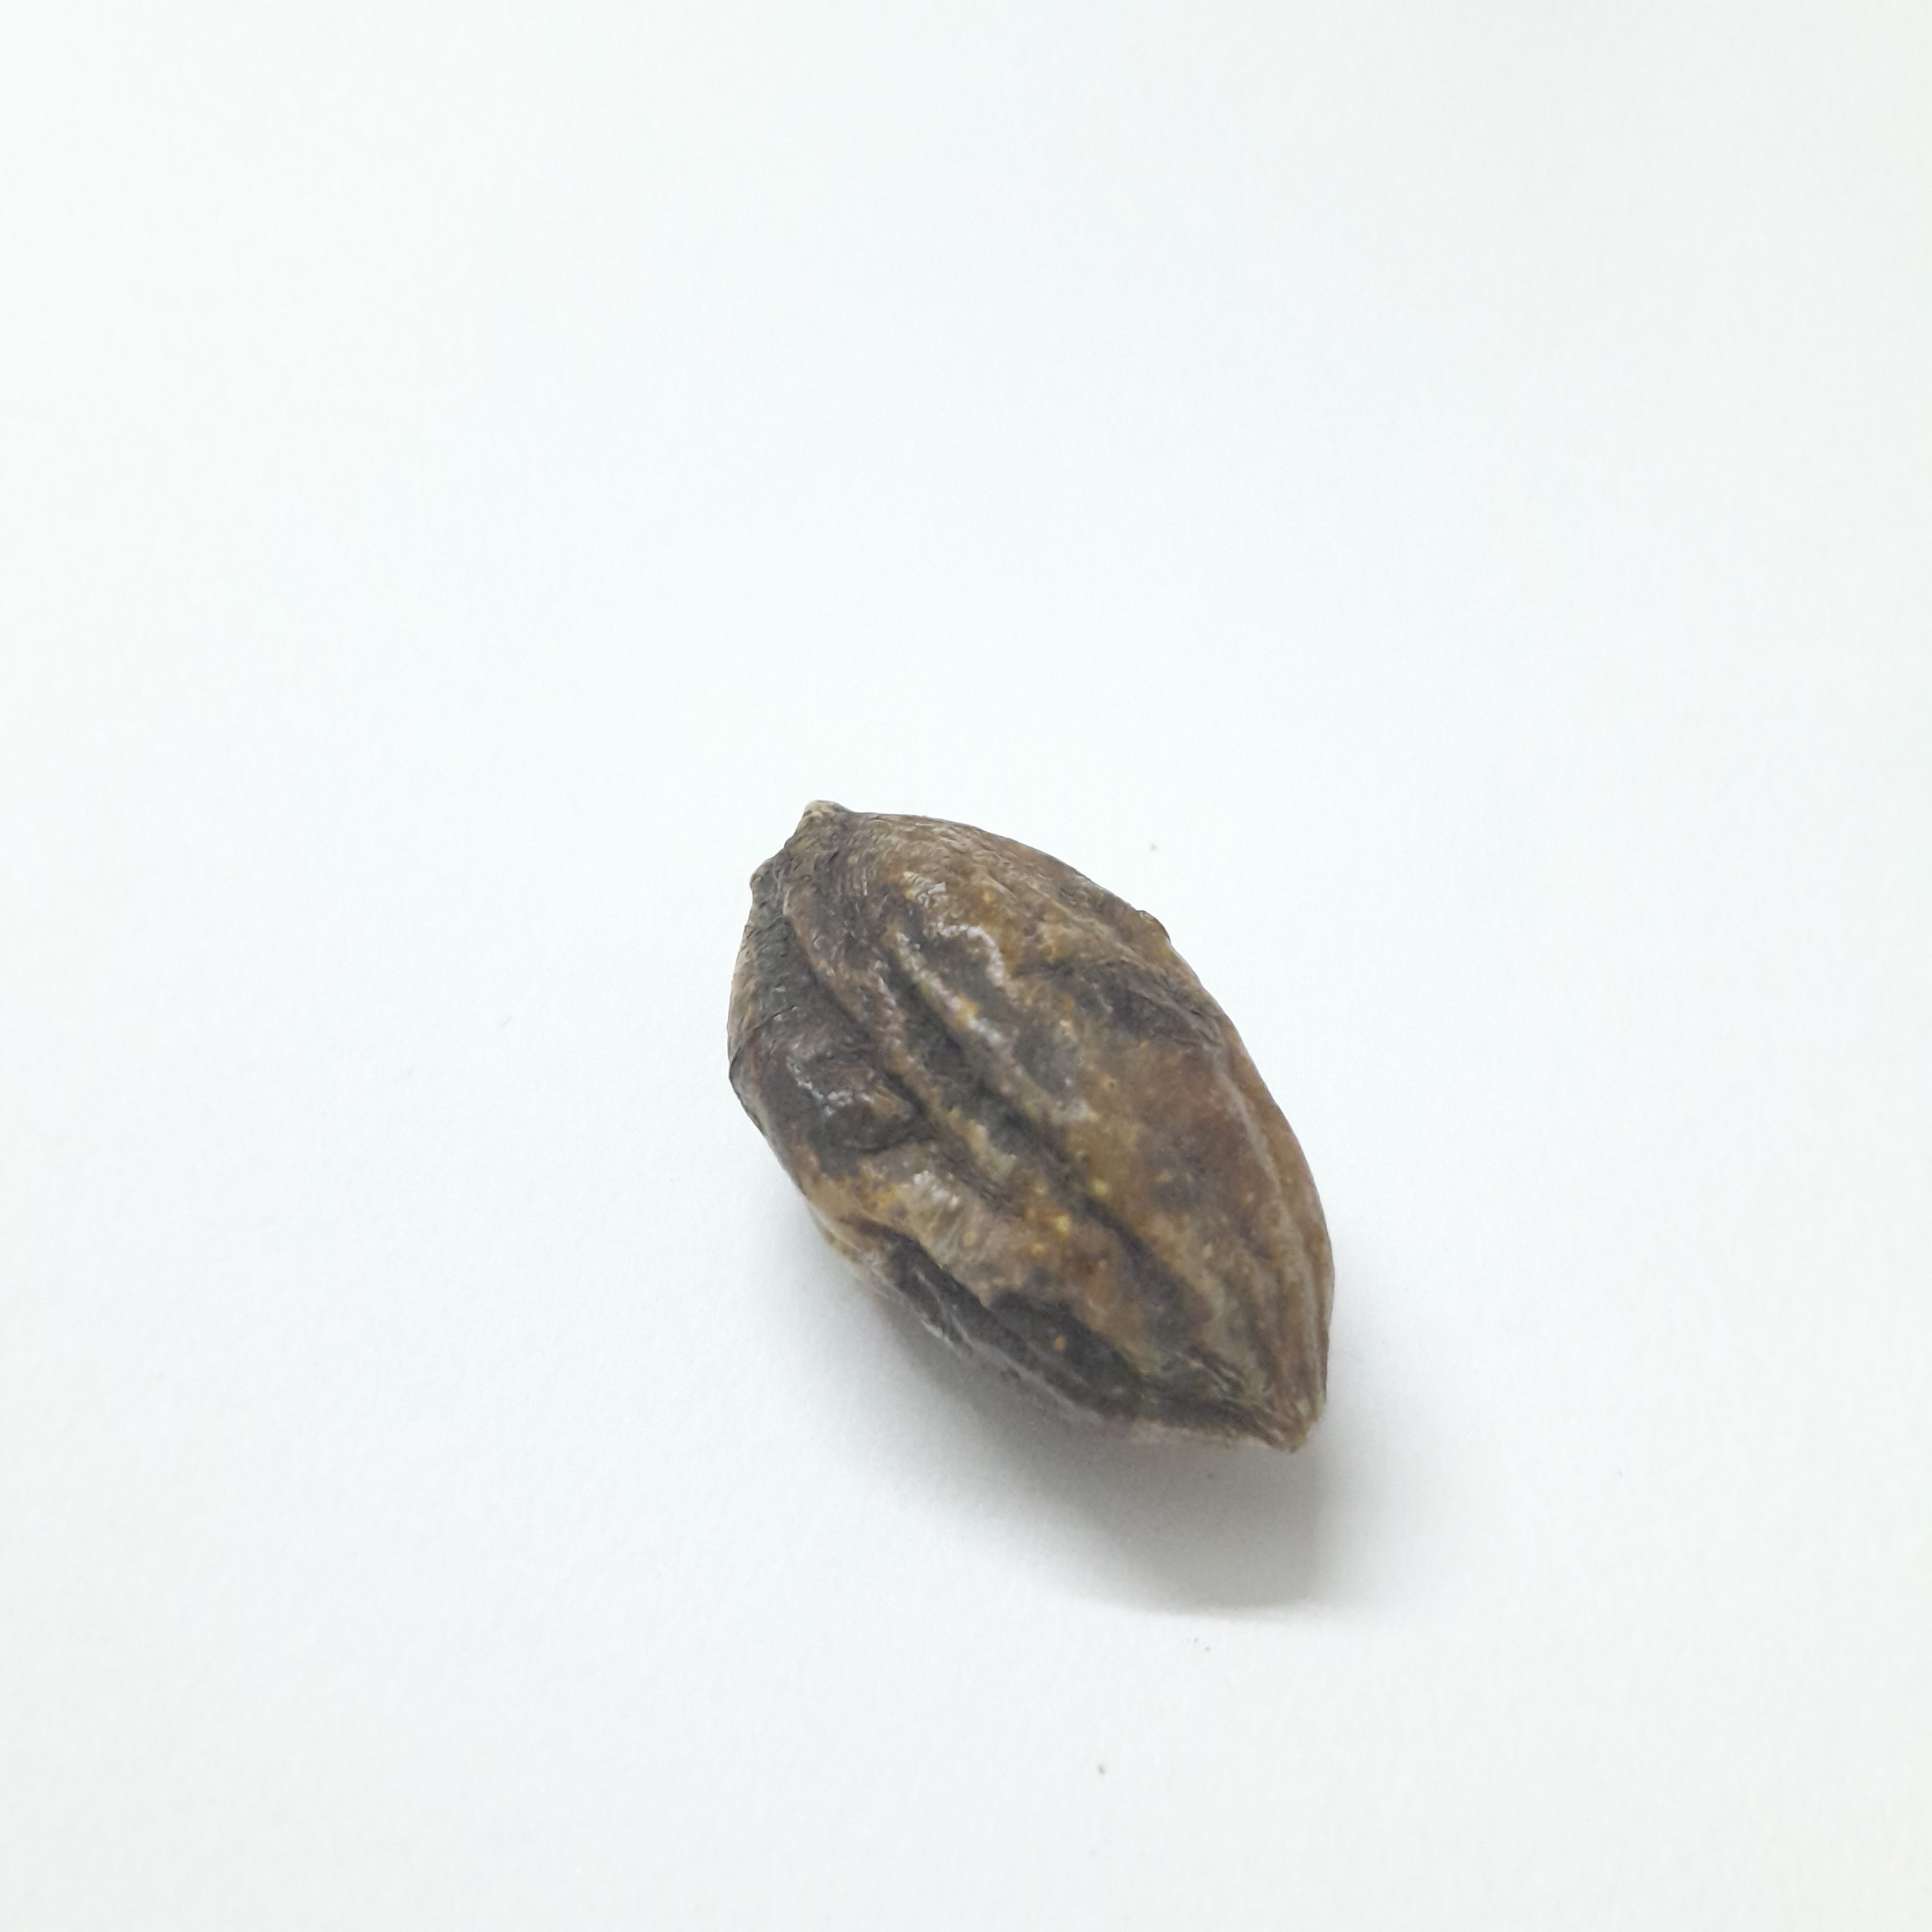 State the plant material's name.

hirdaa
